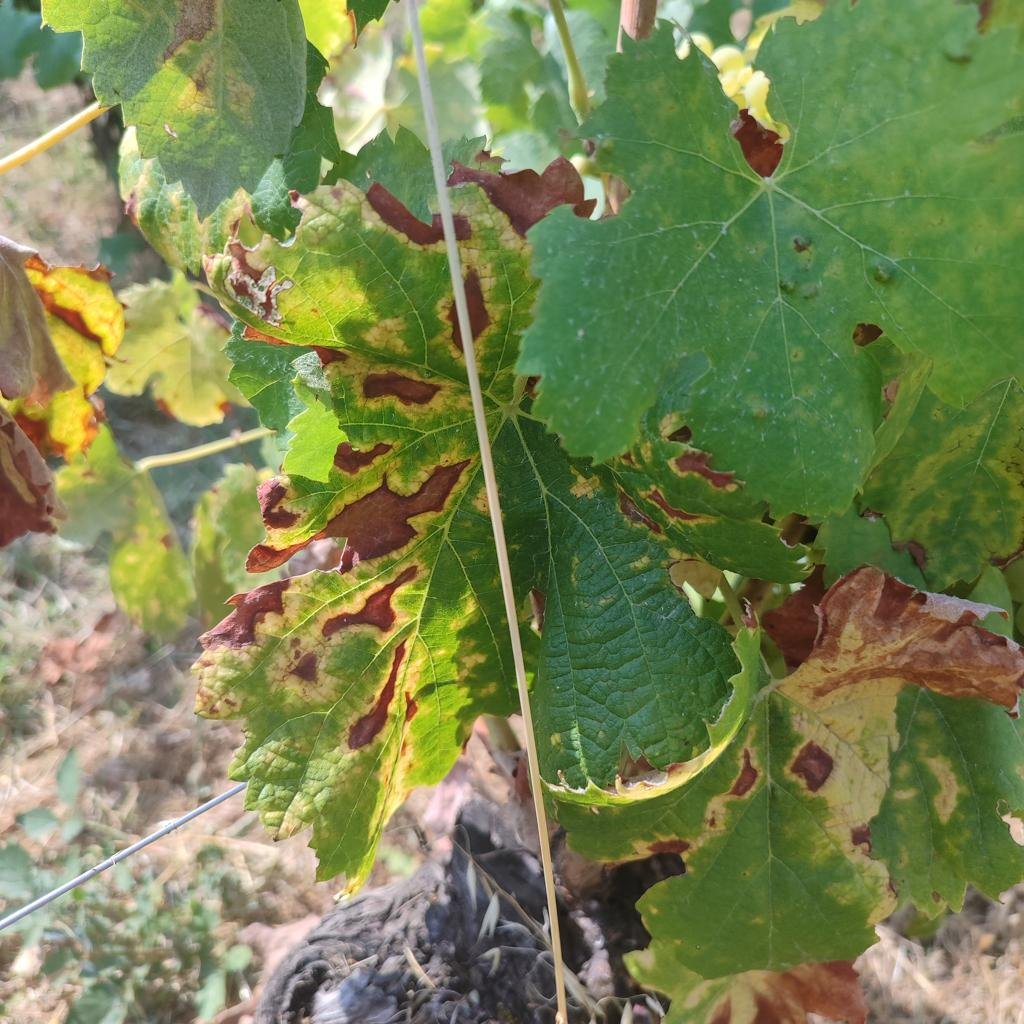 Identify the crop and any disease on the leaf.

grapevine, esca complex
